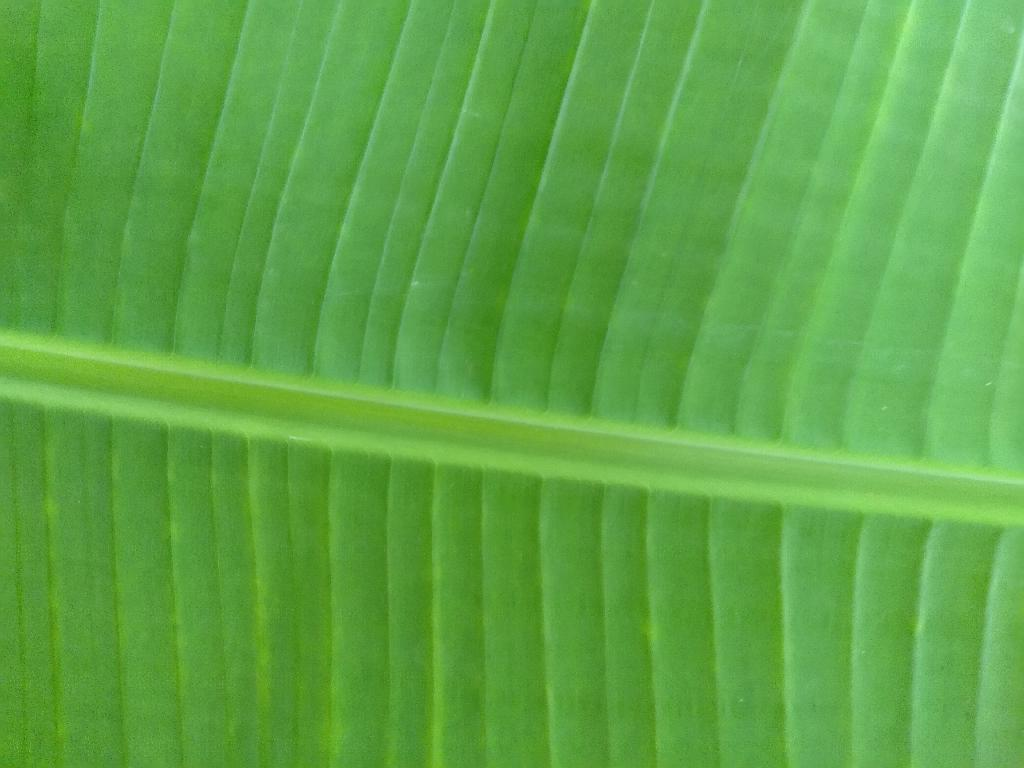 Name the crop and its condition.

banana, healthy
